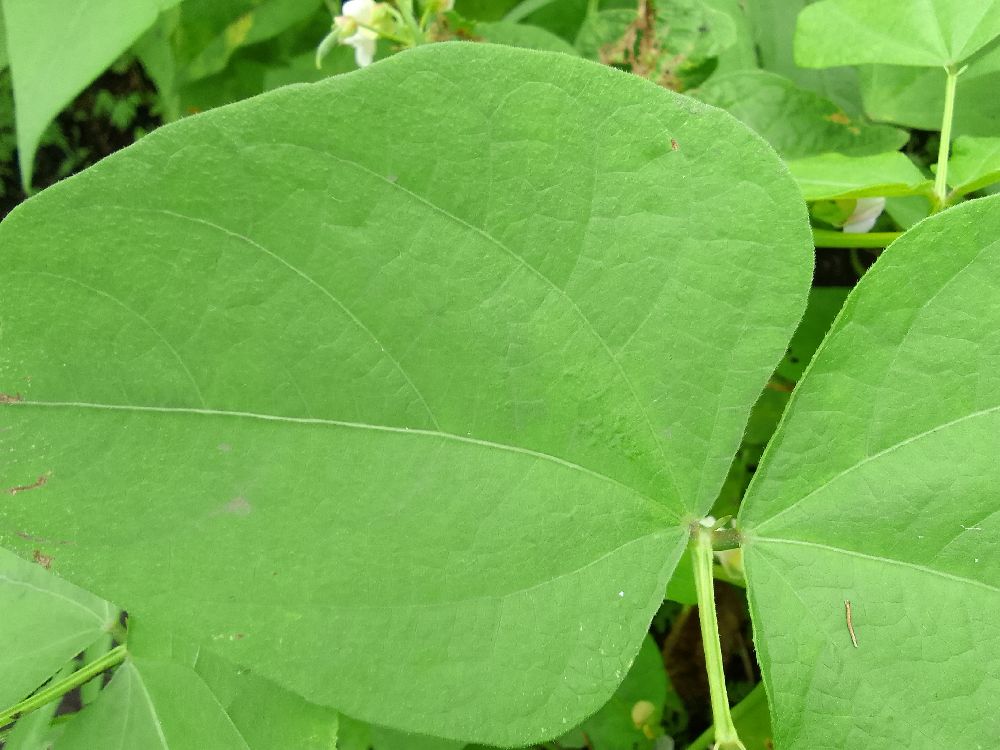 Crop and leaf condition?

common bean, healthy
